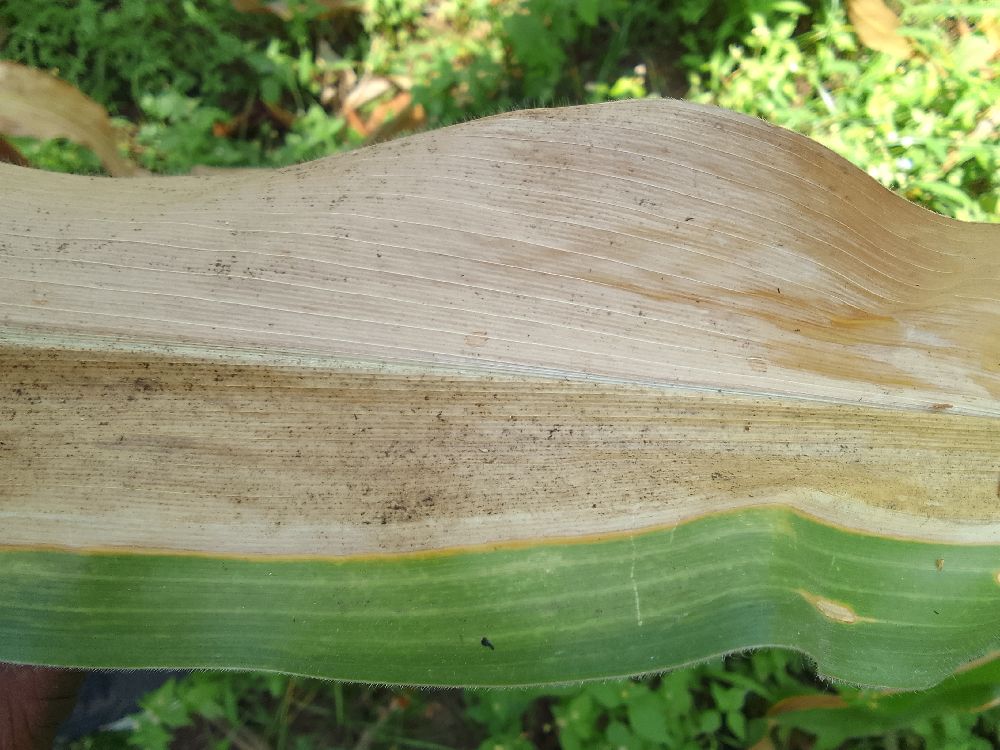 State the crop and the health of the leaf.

maize, maize lethal necrosis
